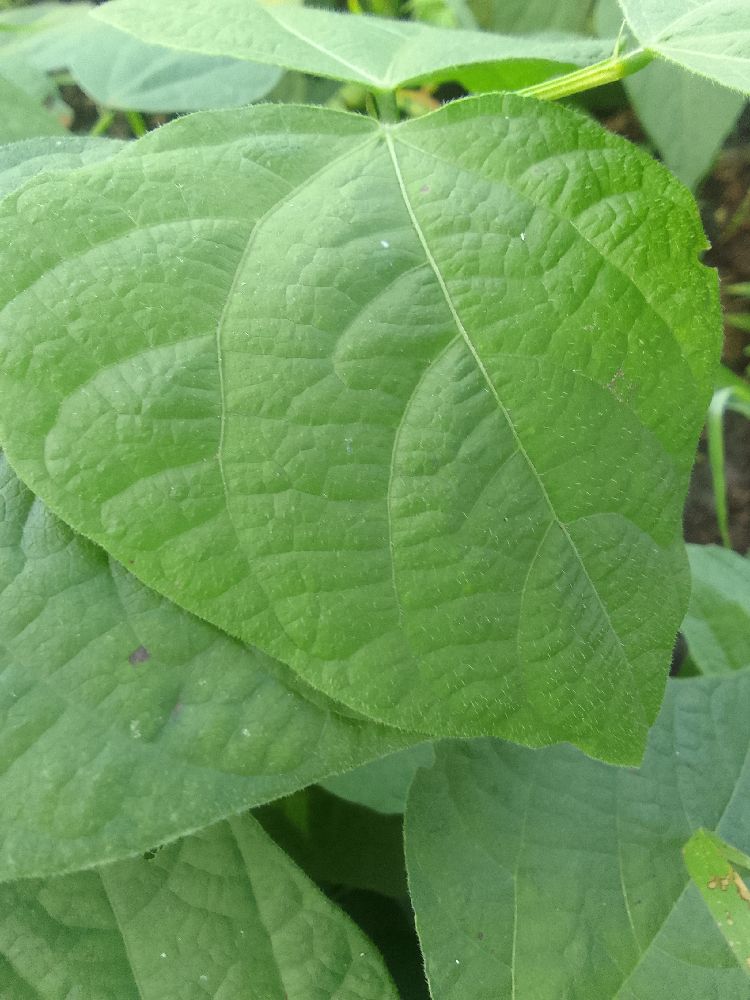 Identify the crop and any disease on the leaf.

common bean, healthy
